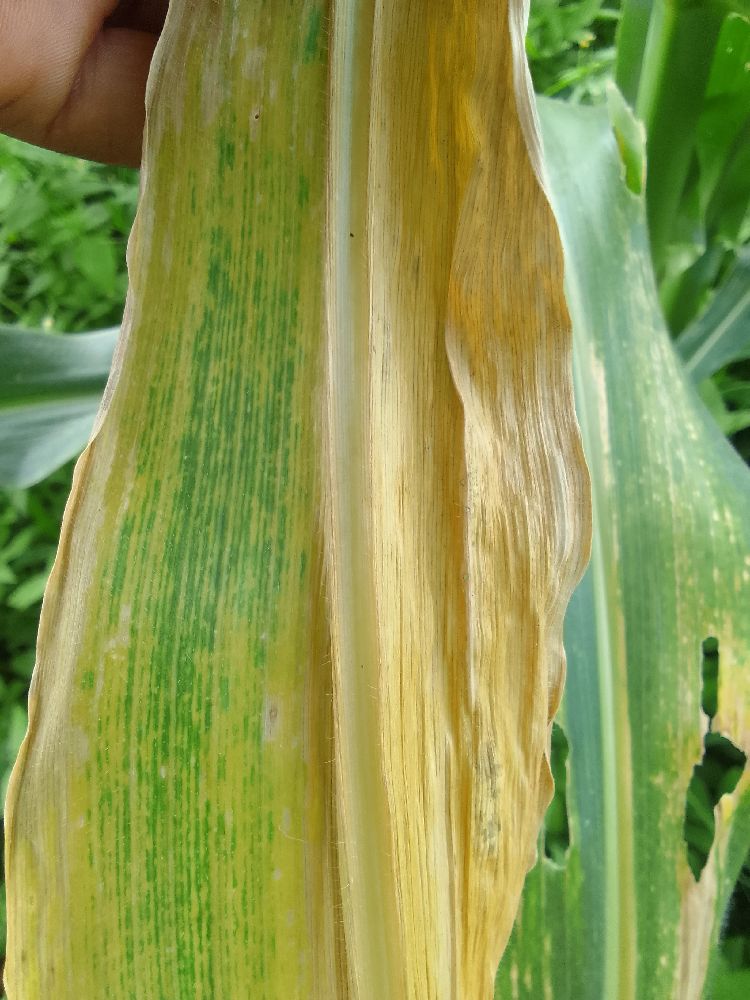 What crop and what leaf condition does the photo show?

maize, maize lethal necrosis
